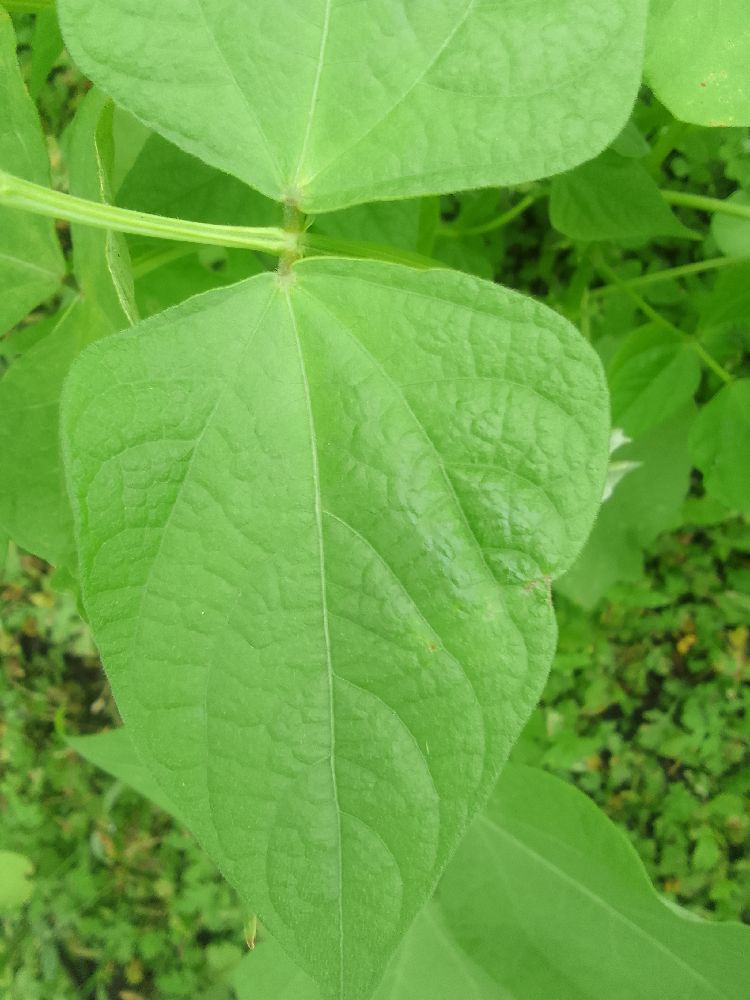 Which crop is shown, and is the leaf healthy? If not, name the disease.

common bean, healthy
